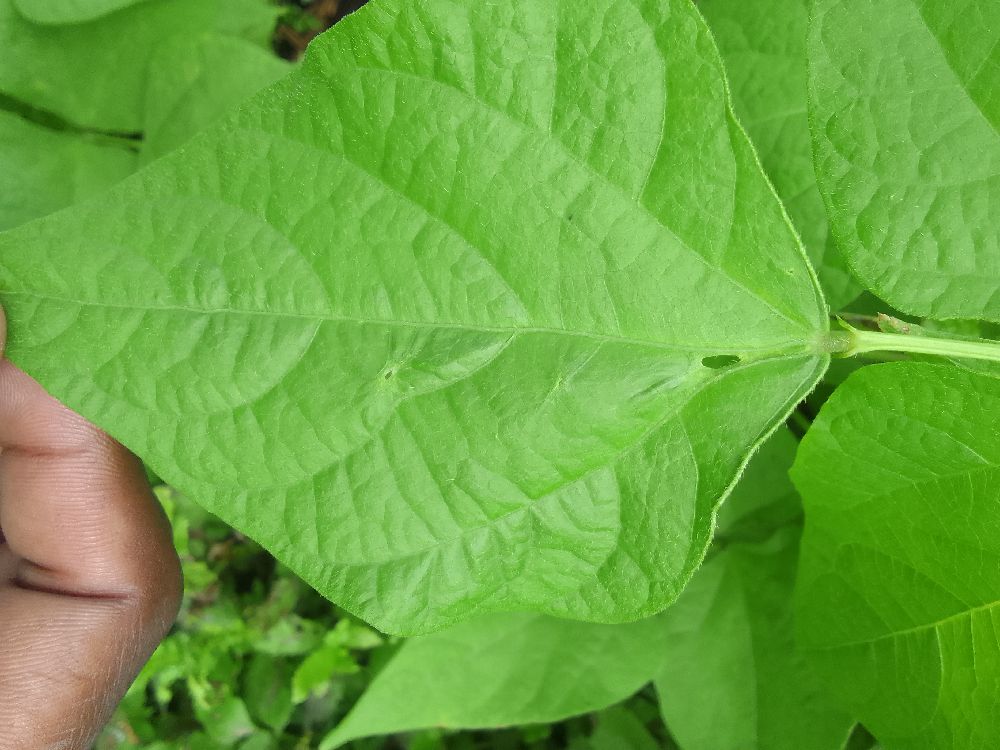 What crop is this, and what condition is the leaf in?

common bean, healthy
